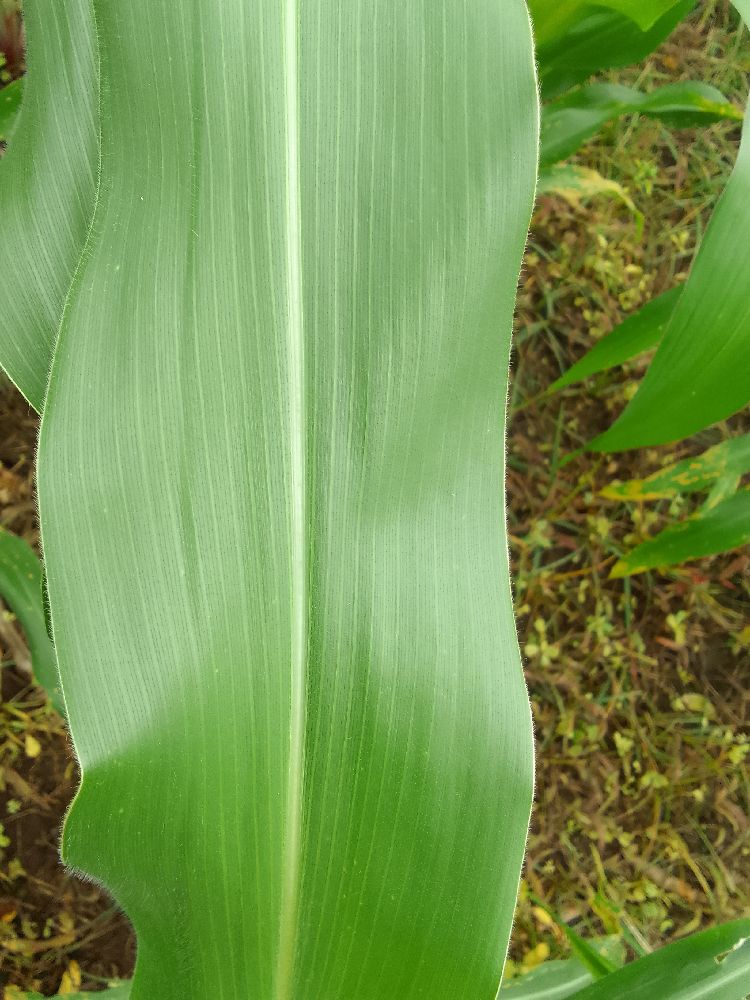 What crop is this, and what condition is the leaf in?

maize, healthy
